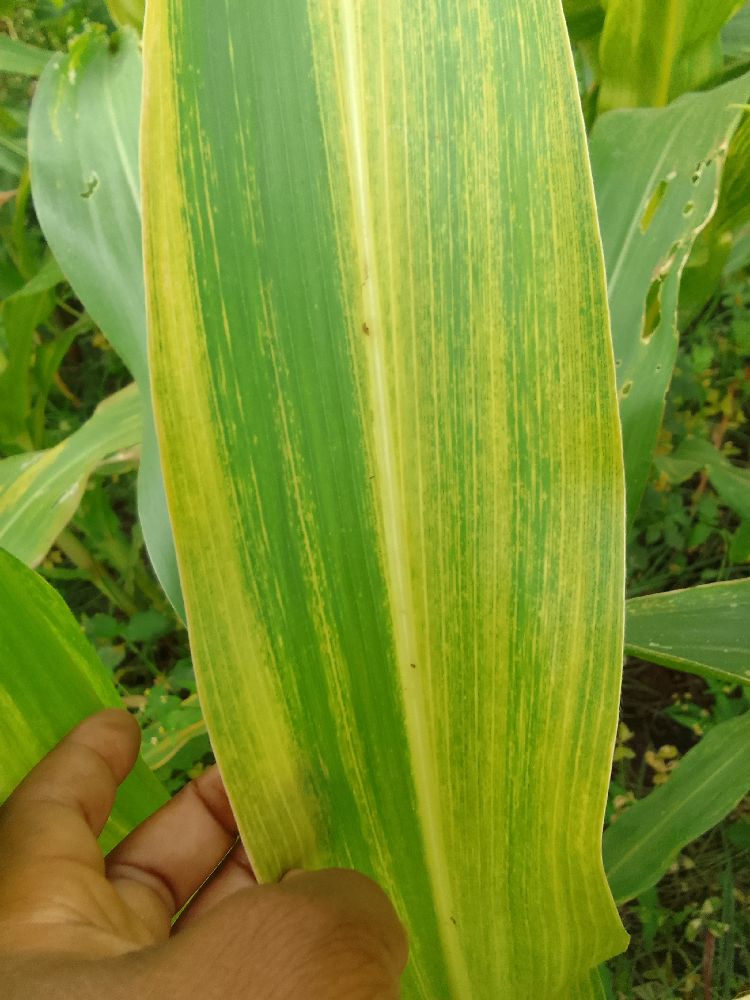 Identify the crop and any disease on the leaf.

maize, maize lethal necrosis
